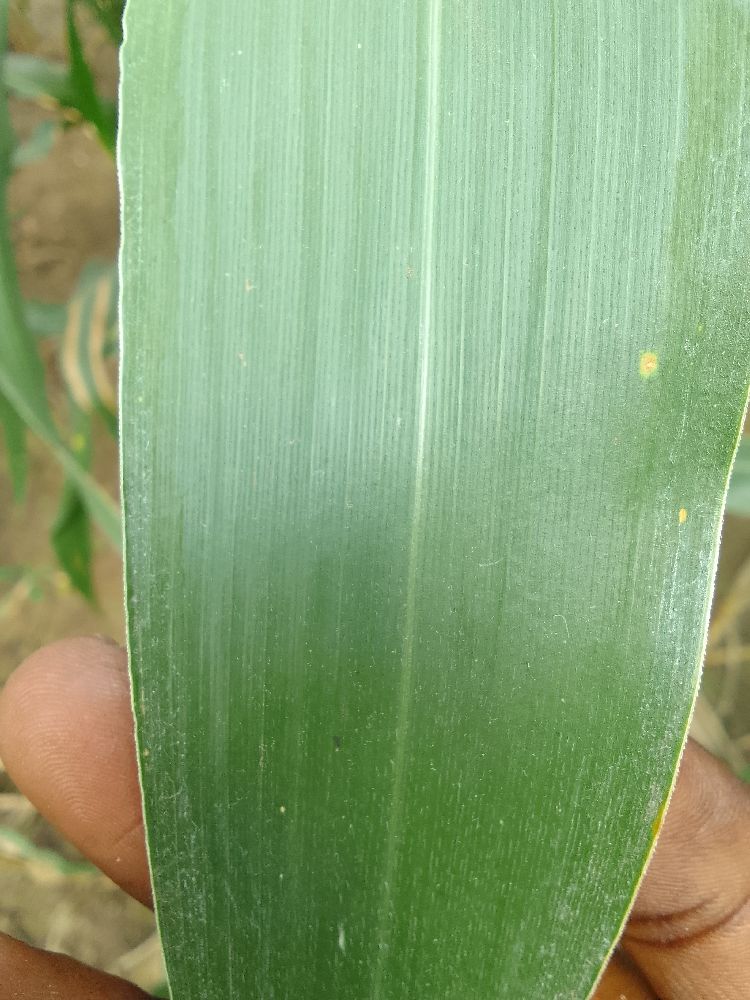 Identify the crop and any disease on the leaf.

maize, healthy
